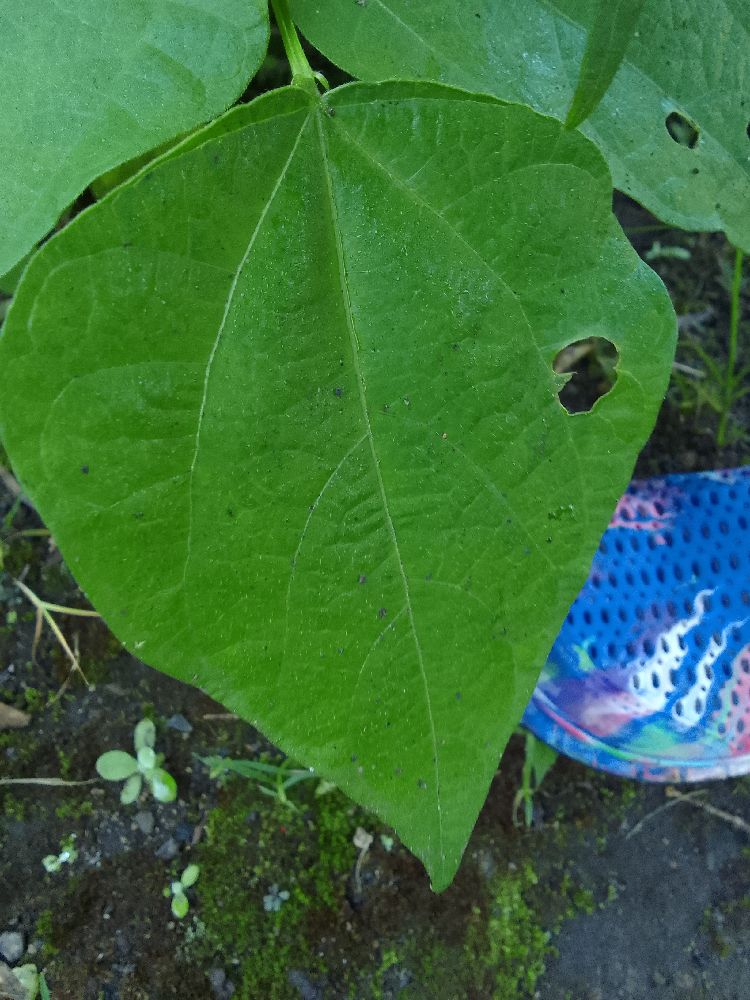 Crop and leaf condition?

common bean, healthy
